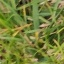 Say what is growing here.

grass
